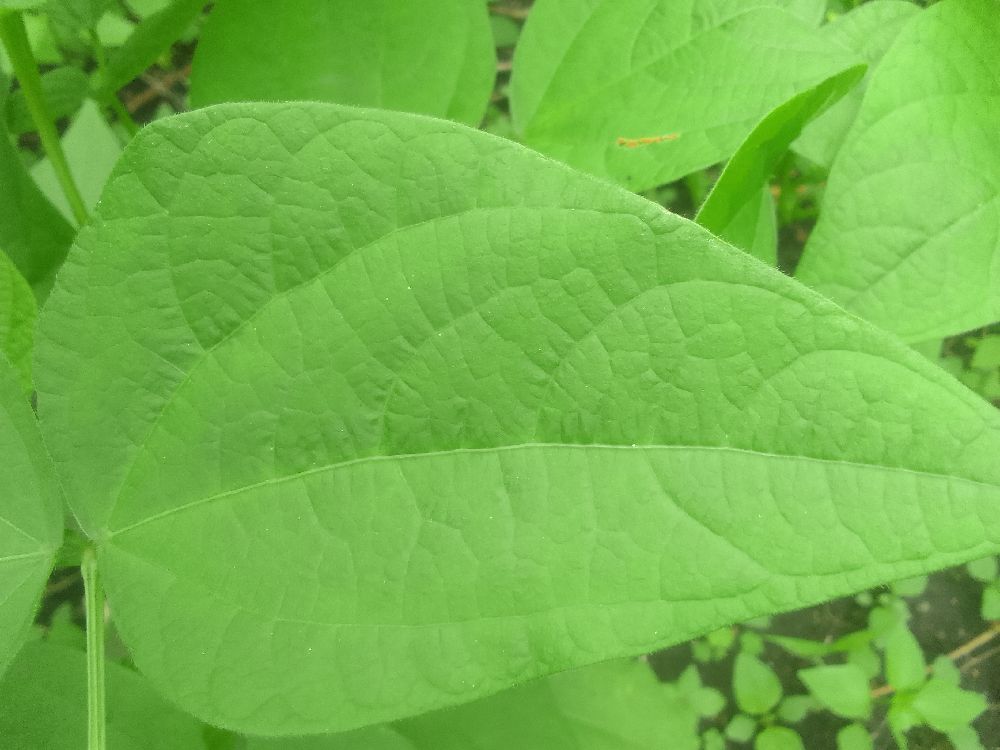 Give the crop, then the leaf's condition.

common bean, healthy
